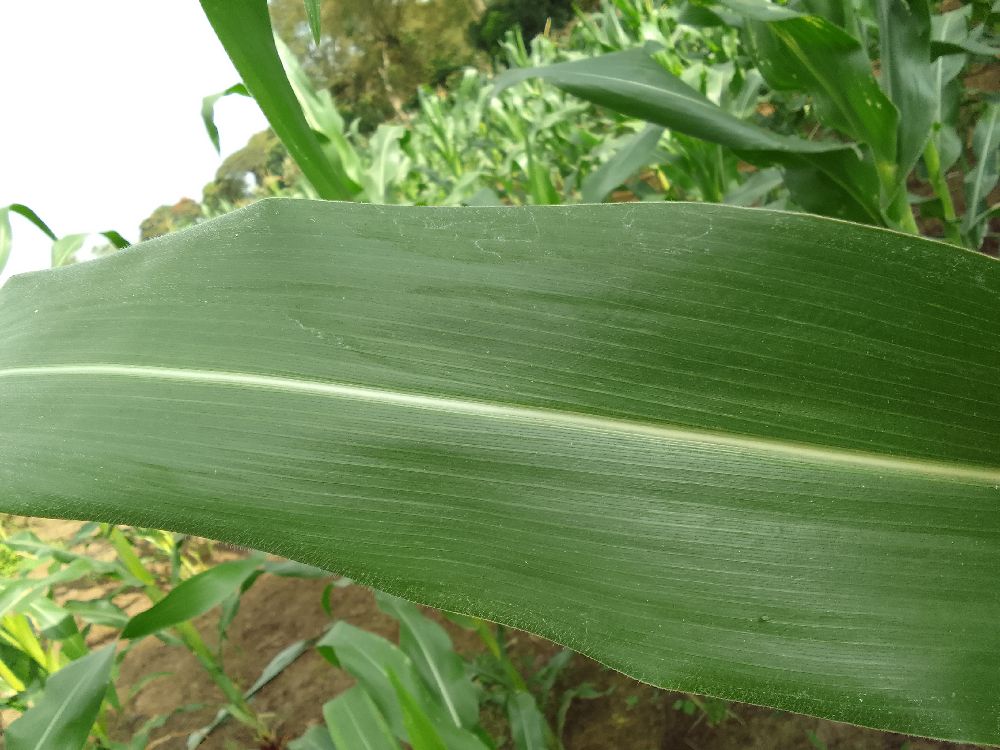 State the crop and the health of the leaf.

maize, healthy
